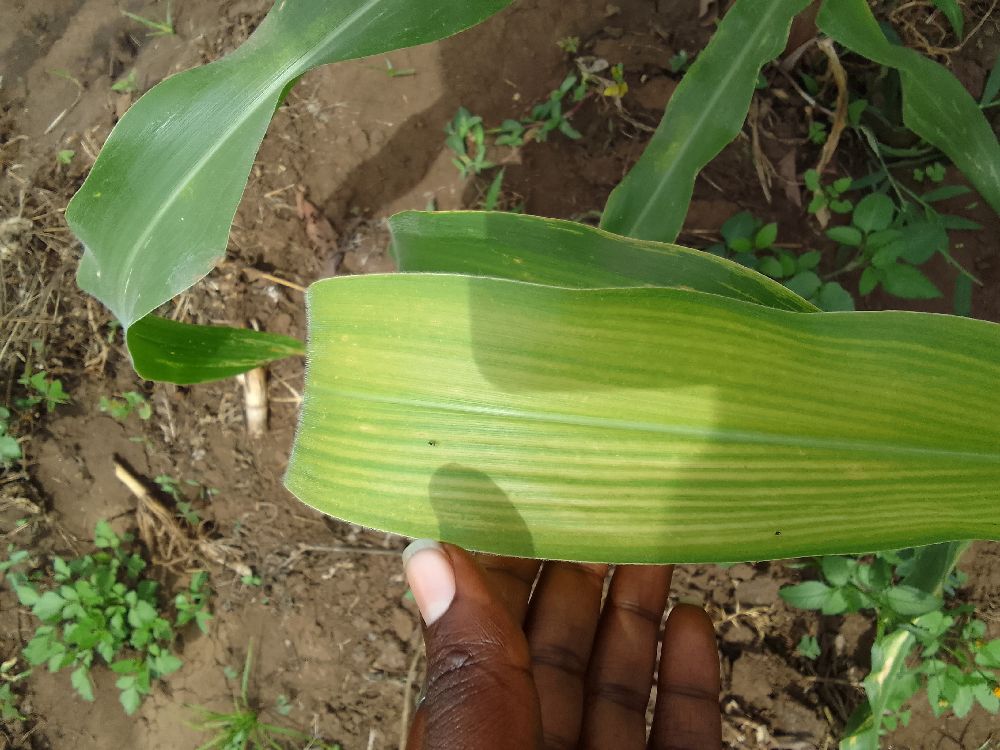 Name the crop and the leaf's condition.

maize, maize lethal necrosis
